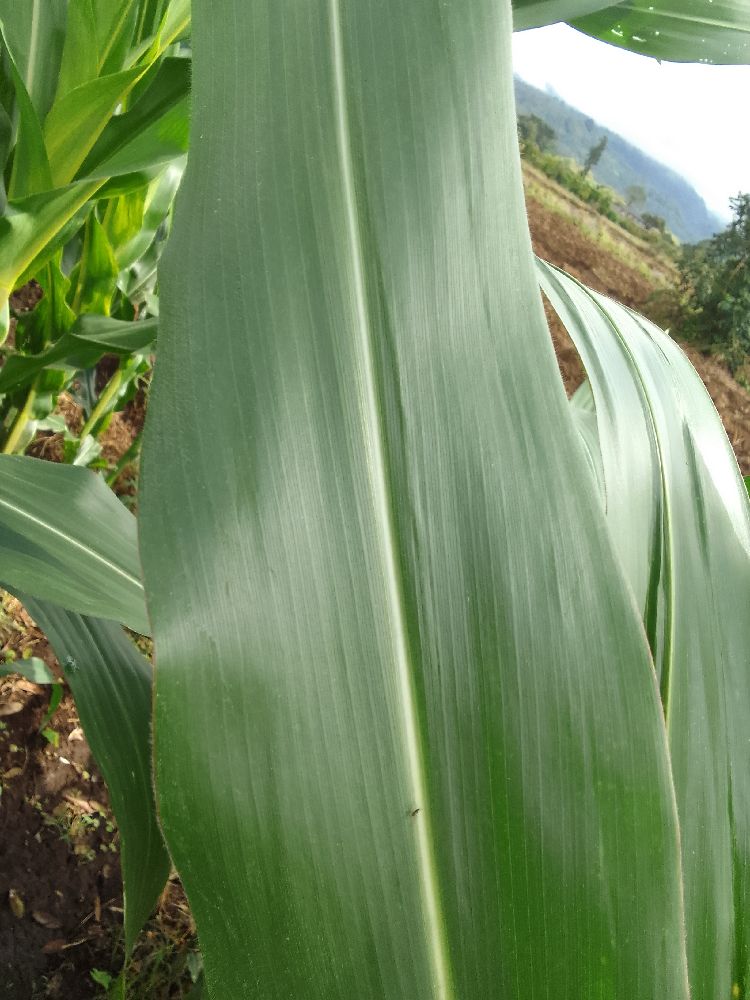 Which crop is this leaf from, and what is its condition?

maize, healthy
